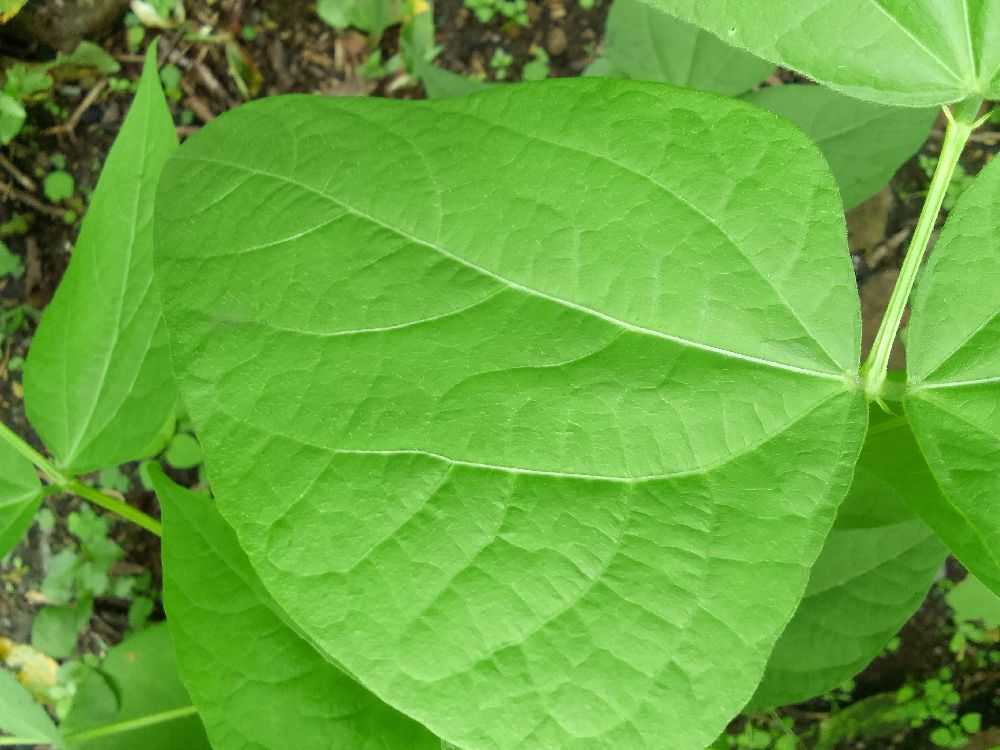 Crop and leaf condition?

common bean, healthy
